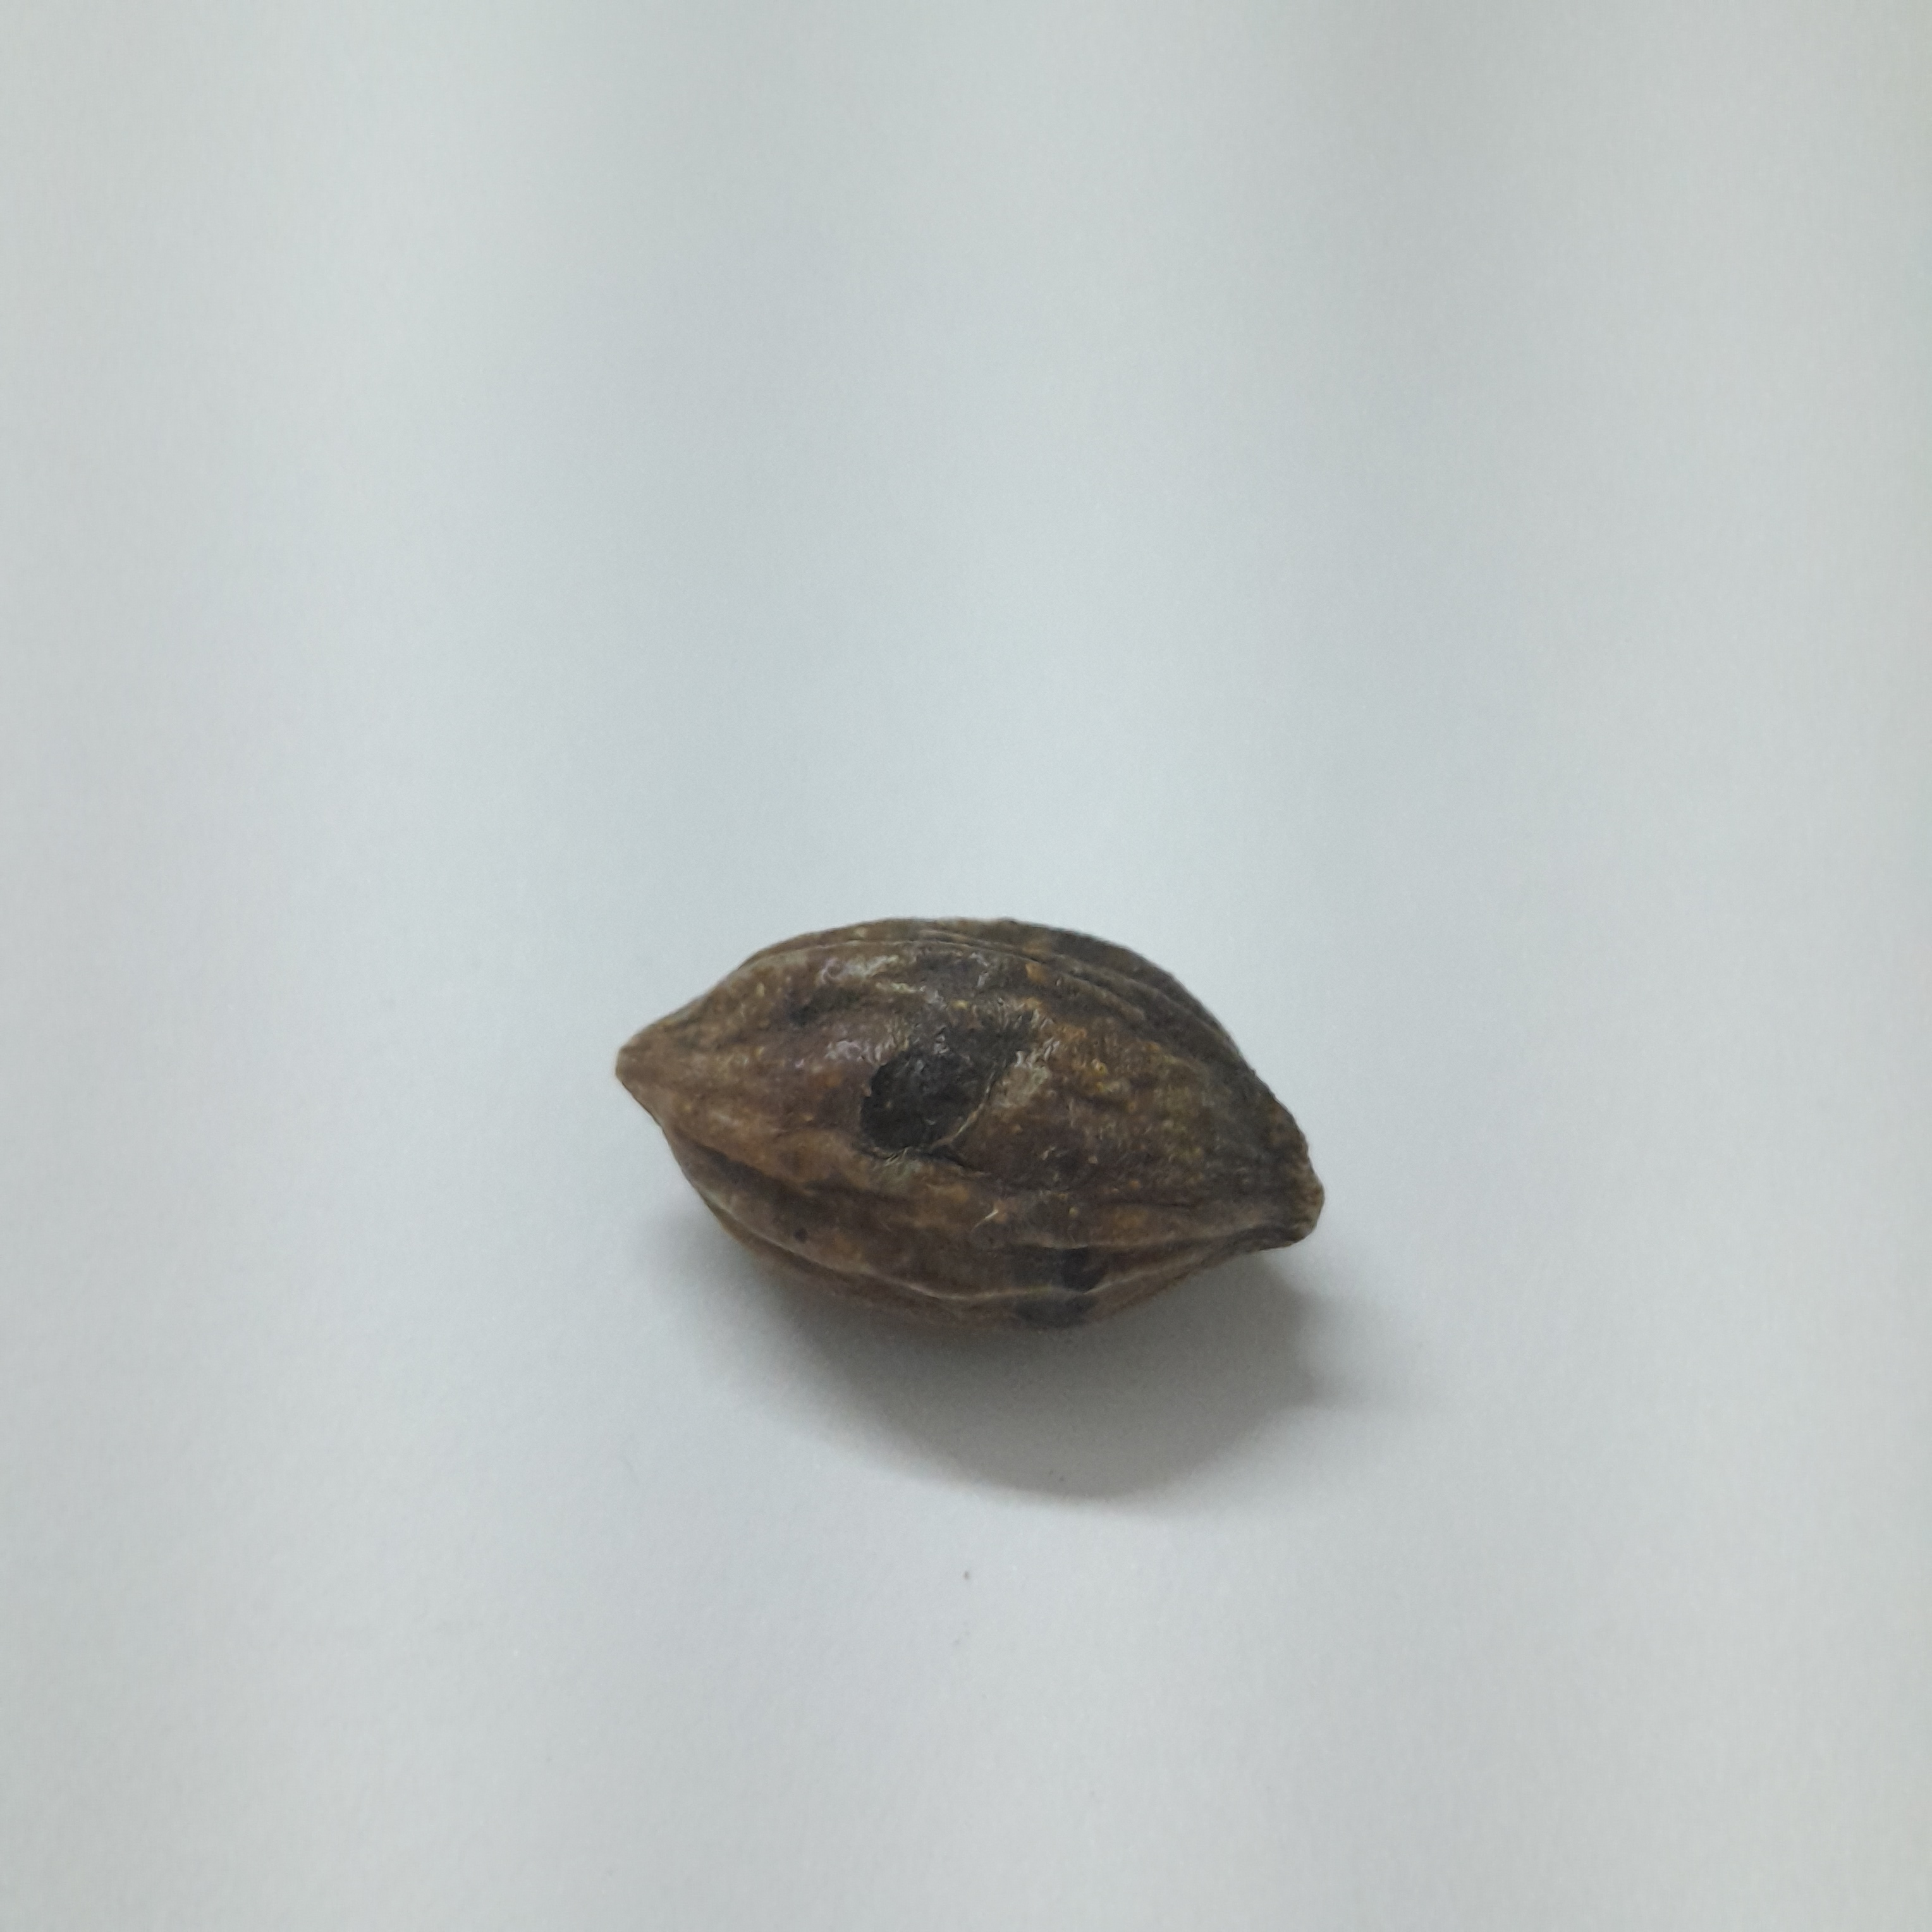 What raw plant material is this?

hirdaa
